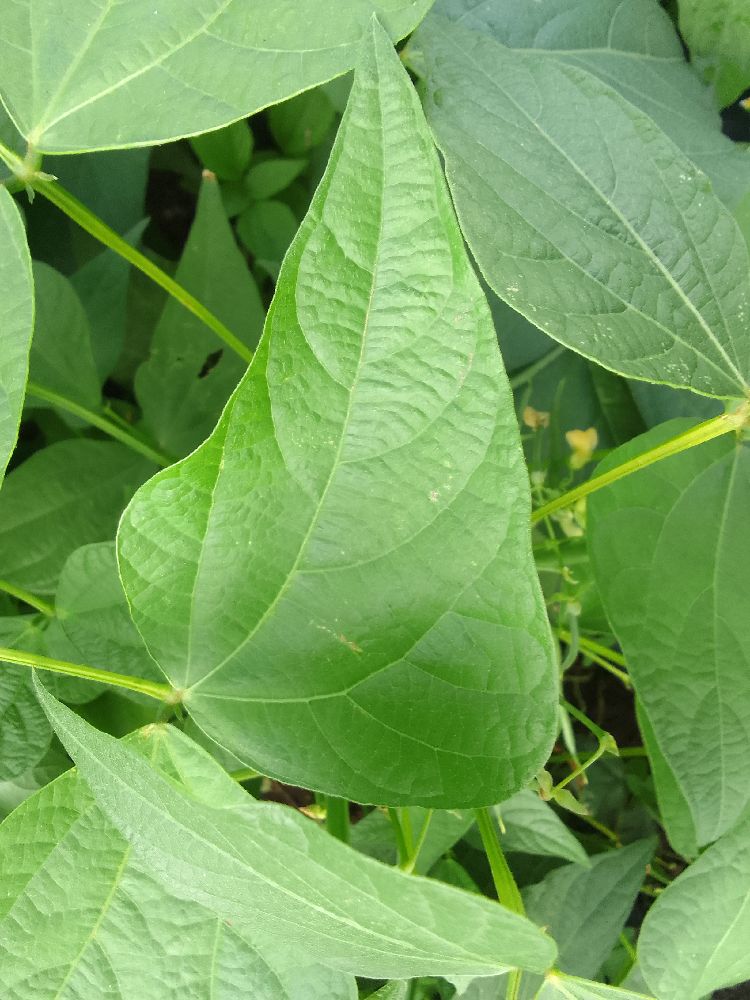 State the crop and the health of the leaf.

common bean, healthy
